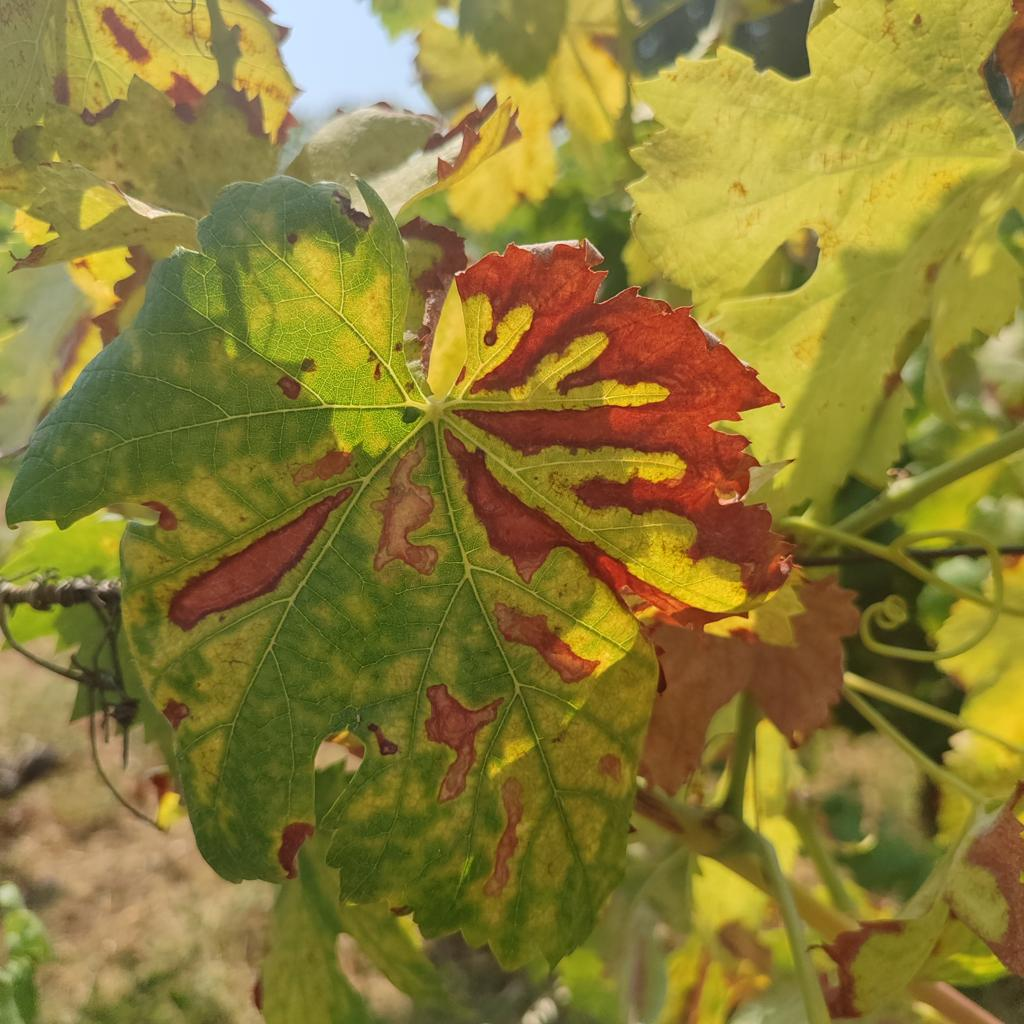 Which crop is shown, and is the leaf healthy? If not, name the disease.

grapevine, esca complex
